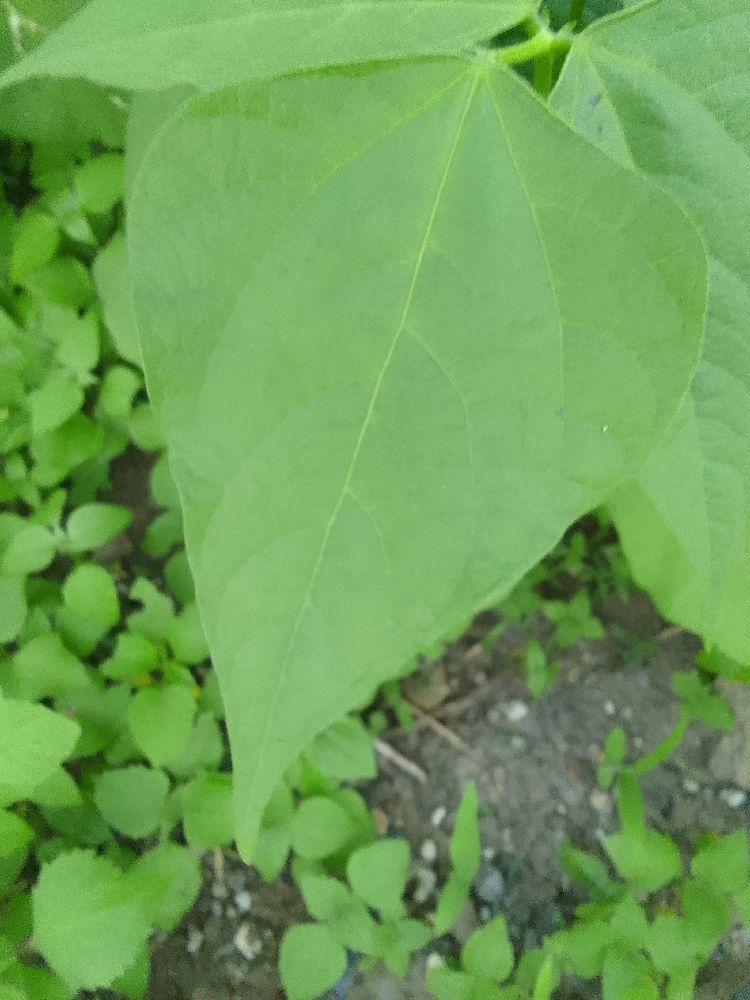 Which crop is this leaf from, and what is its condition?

common bean, healthy
